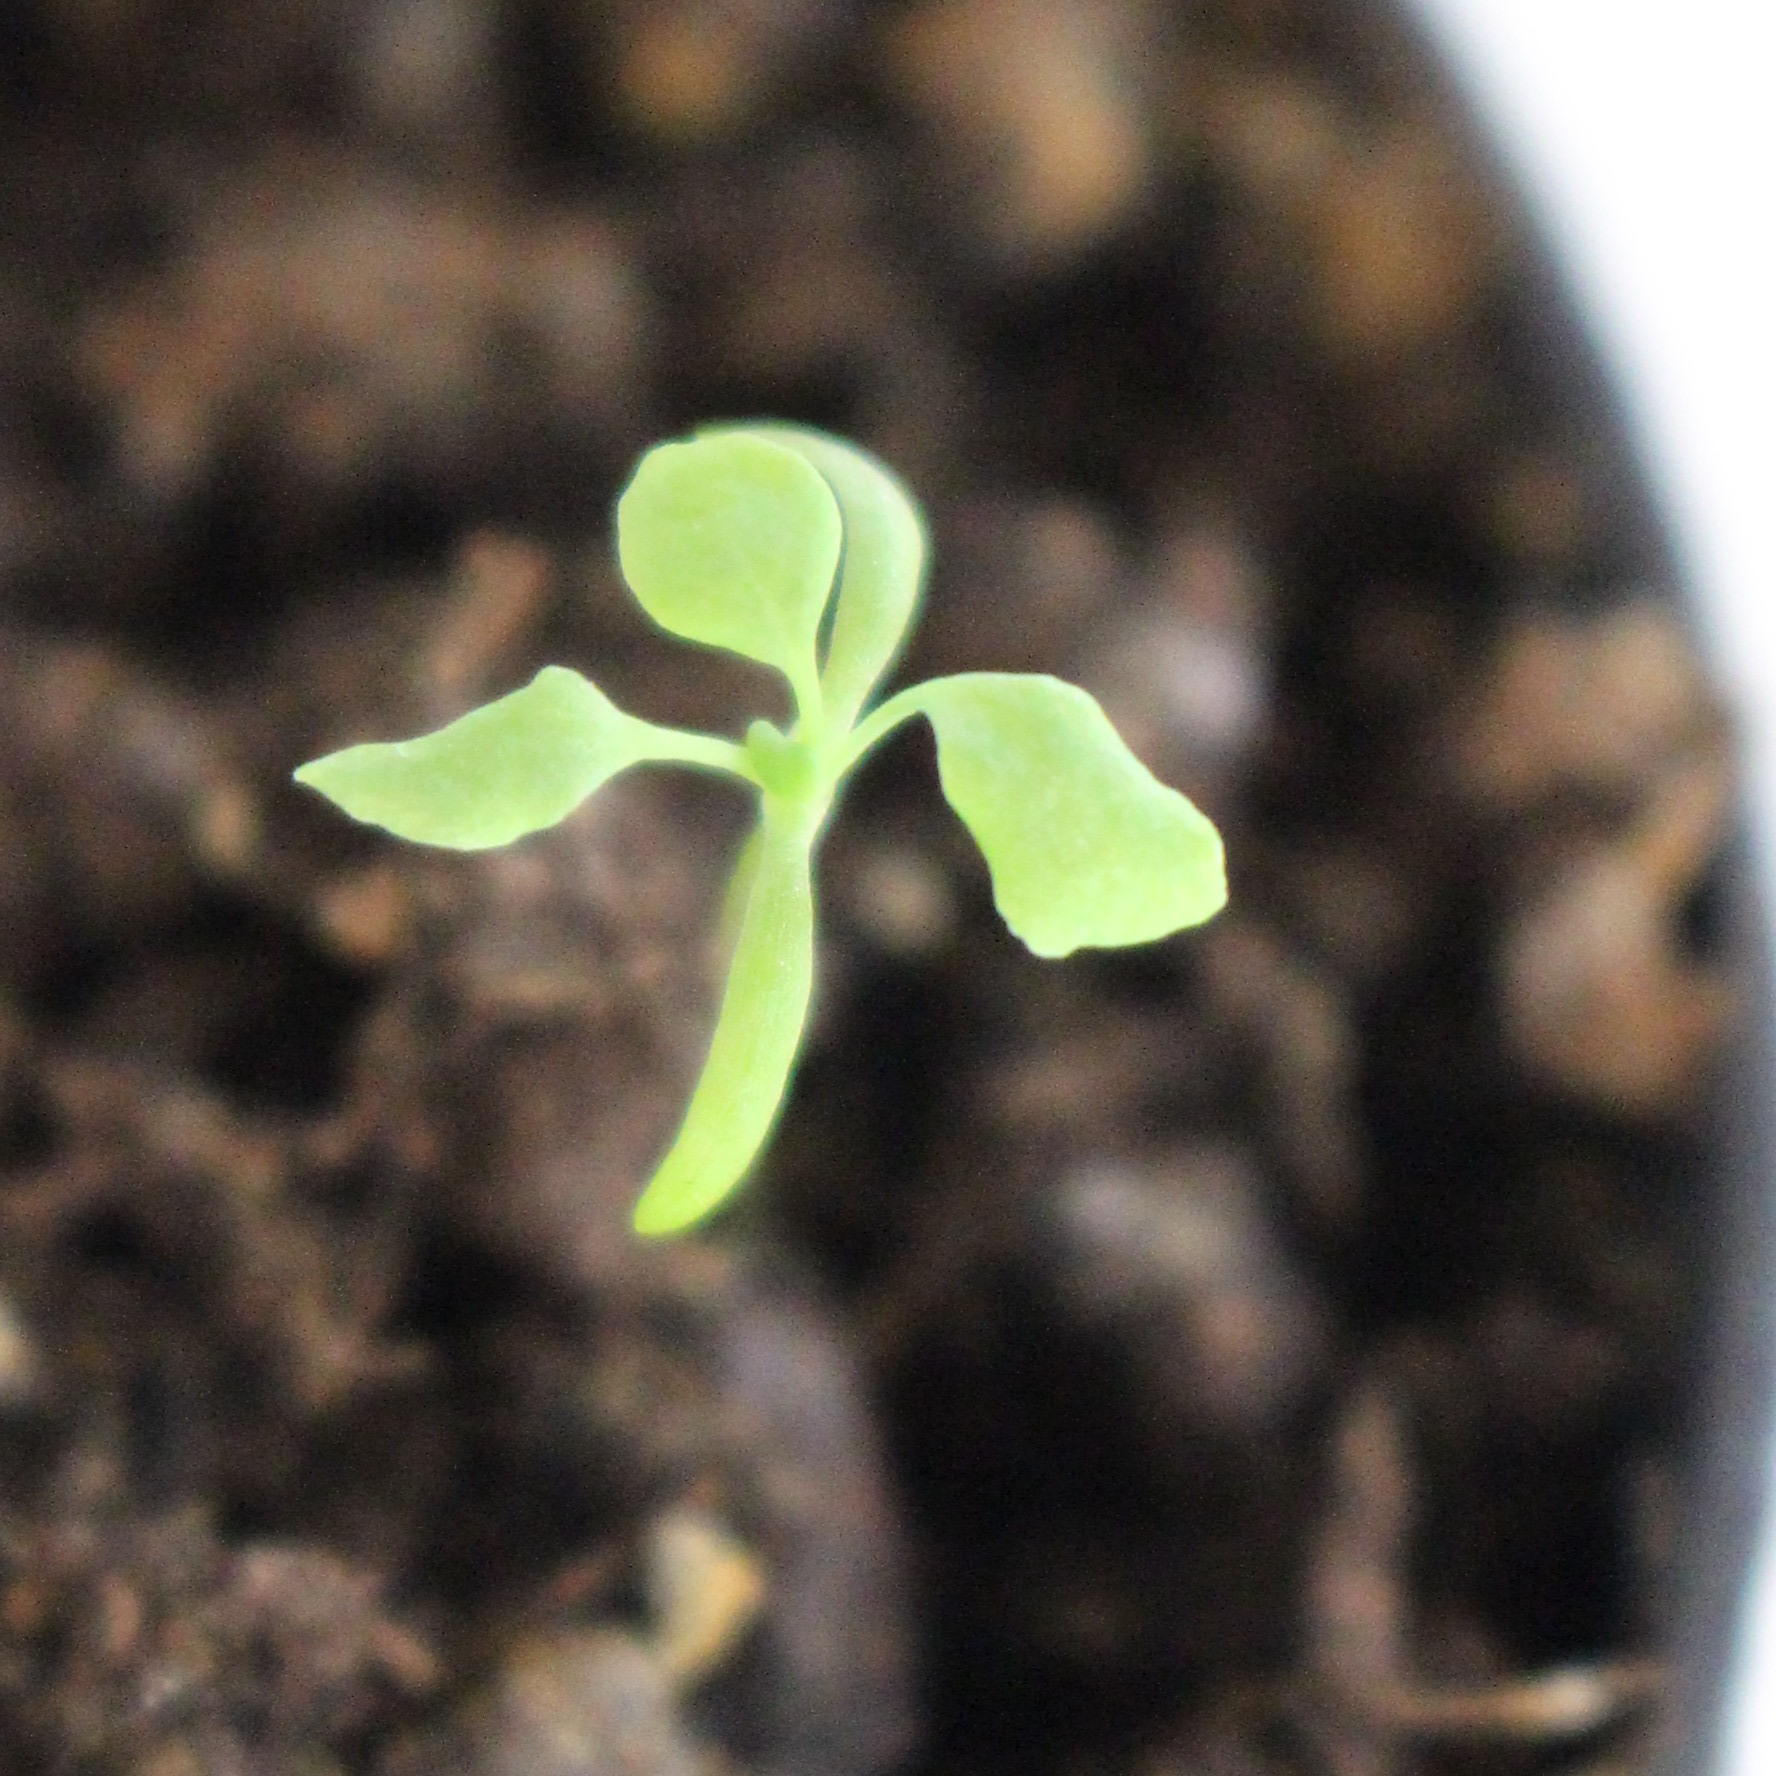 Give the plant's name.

Papaver rhoeas
